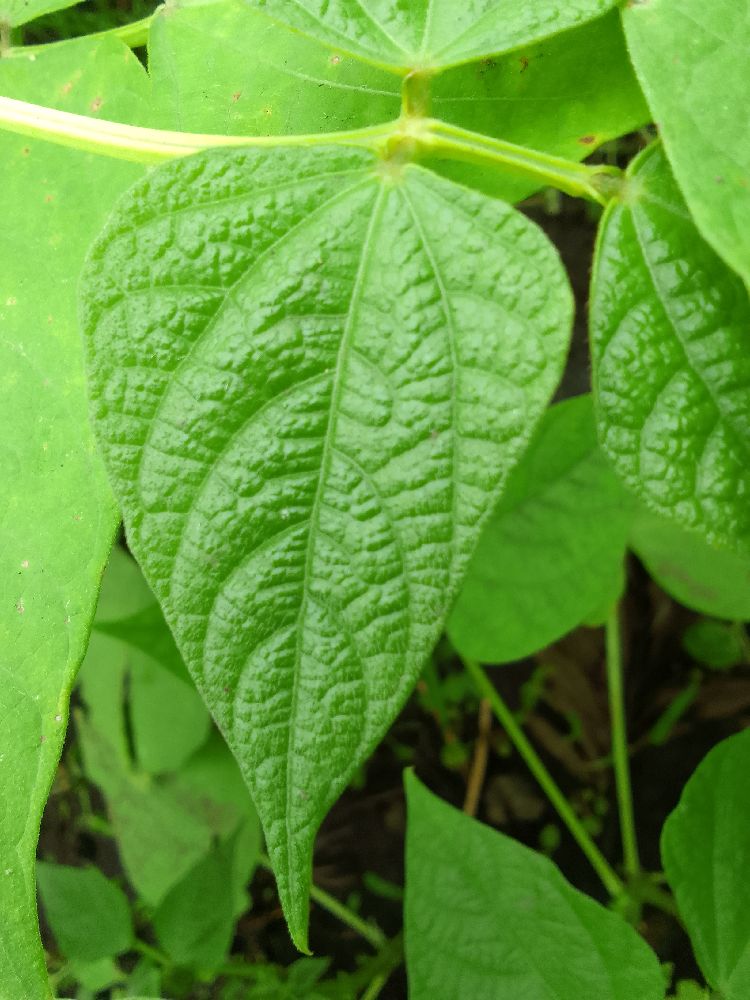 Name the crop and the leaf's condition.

common bean, healthy
